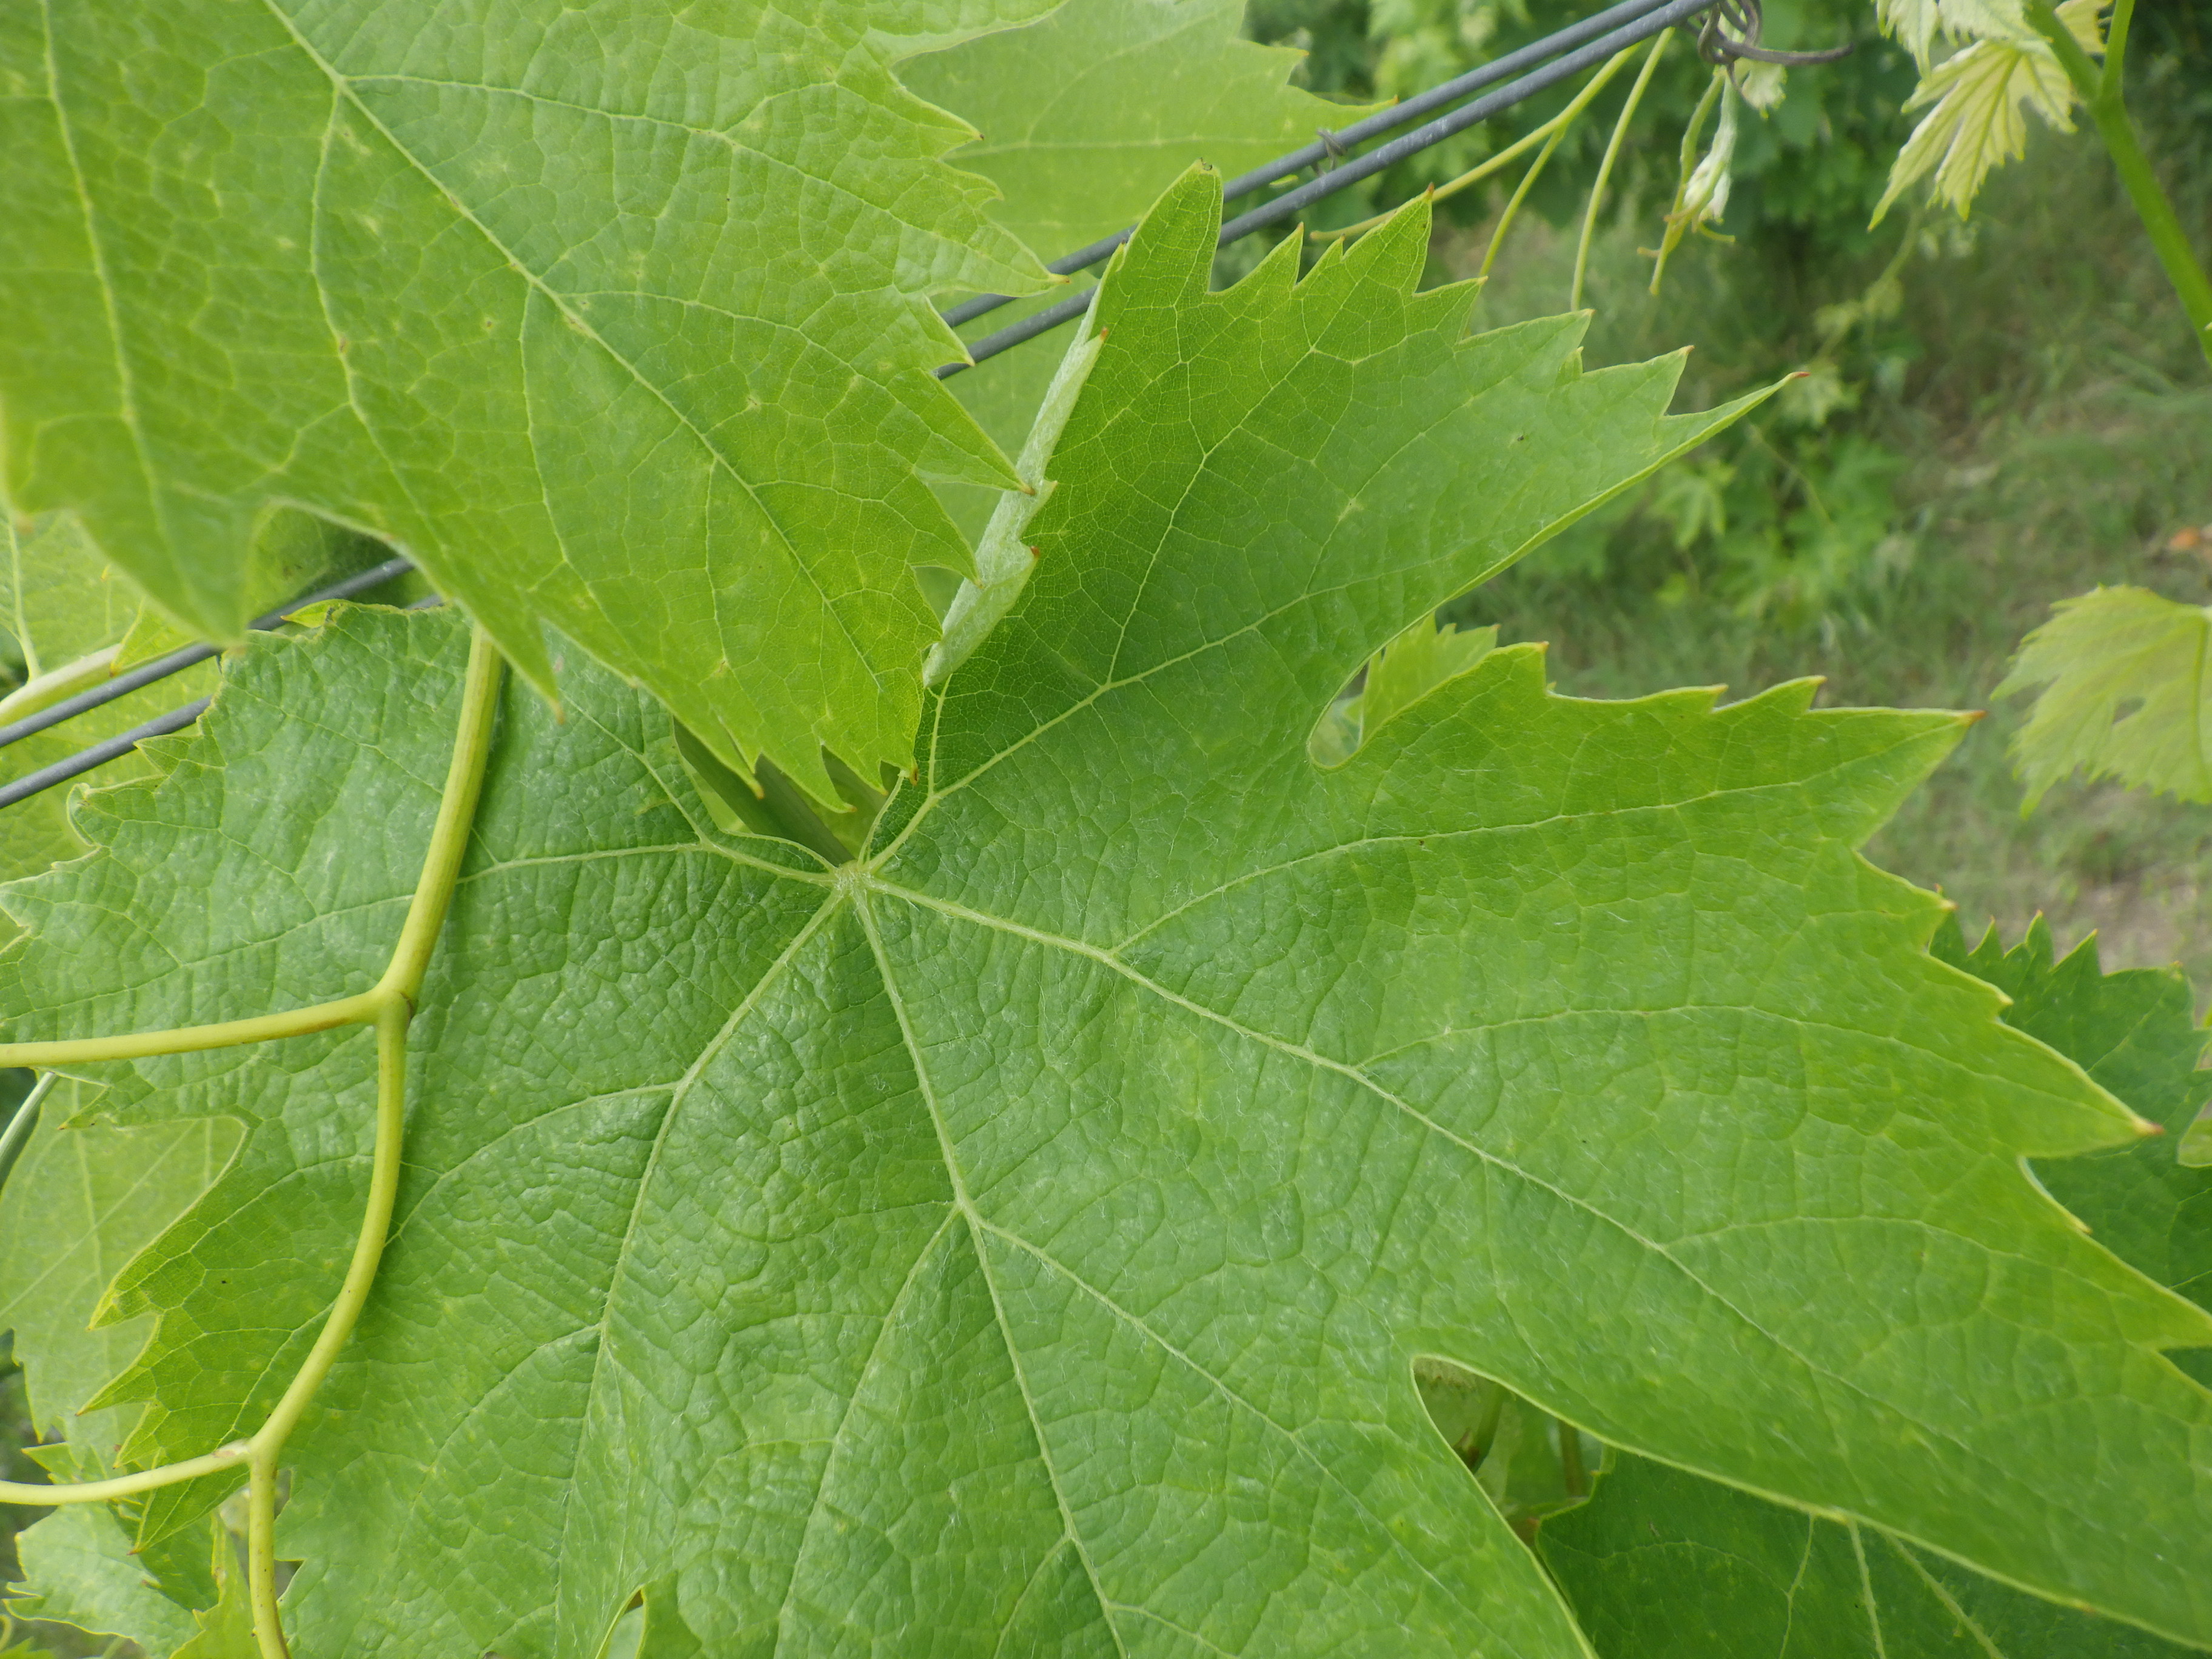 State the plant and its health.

grapevine, phytophagous
